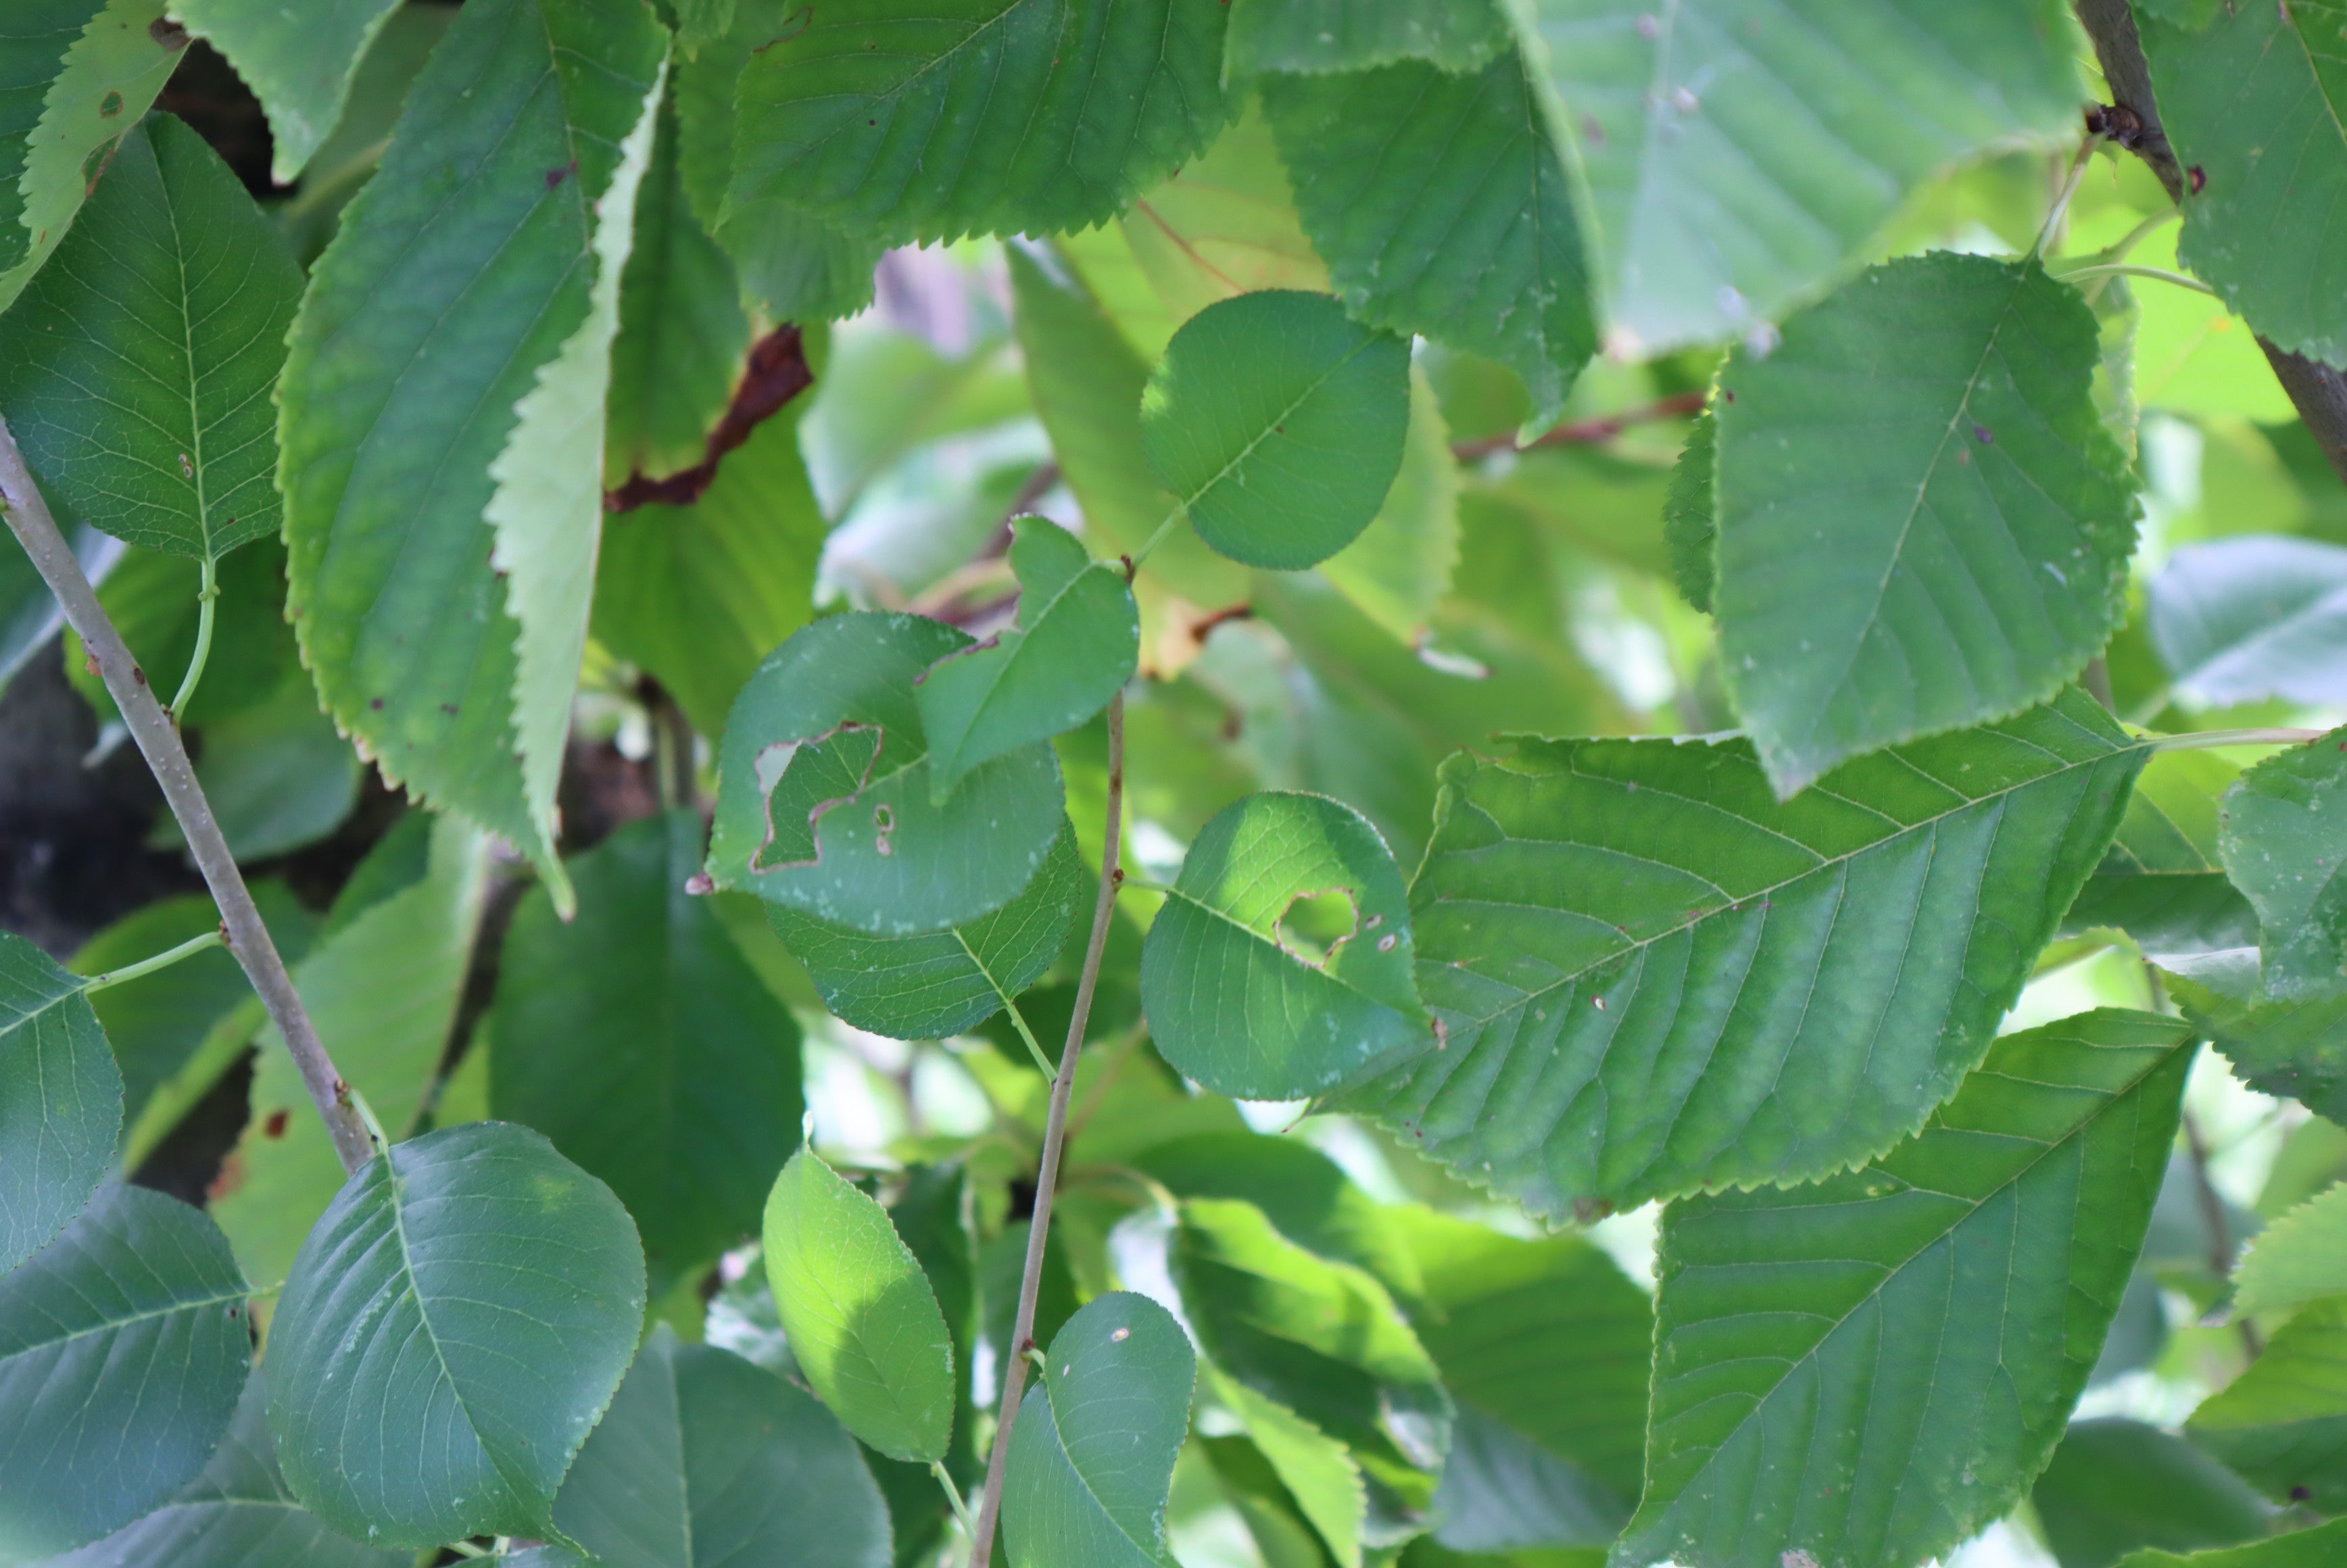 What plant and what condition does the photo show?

cherry, leaf spot
